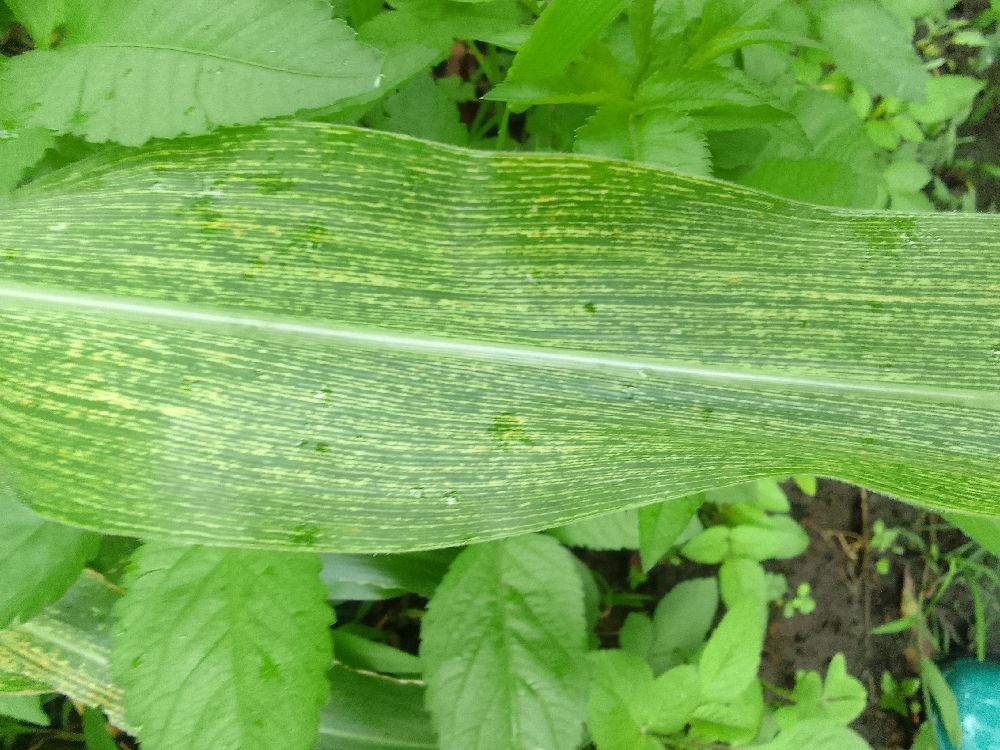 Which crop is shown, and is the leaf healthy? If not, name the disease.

maize, maize streak virus
